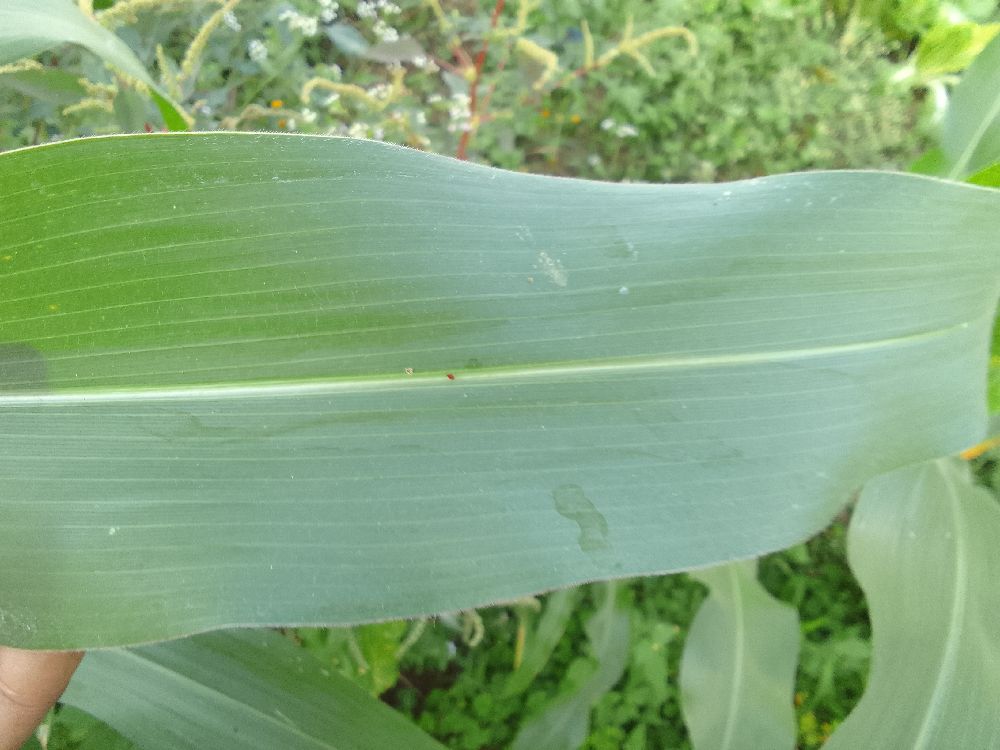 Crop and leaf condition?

maize, healthy
